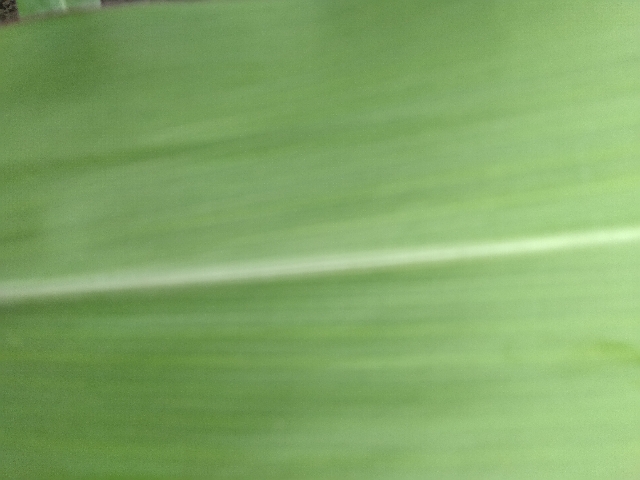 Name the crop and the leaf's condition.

maize, healthy
